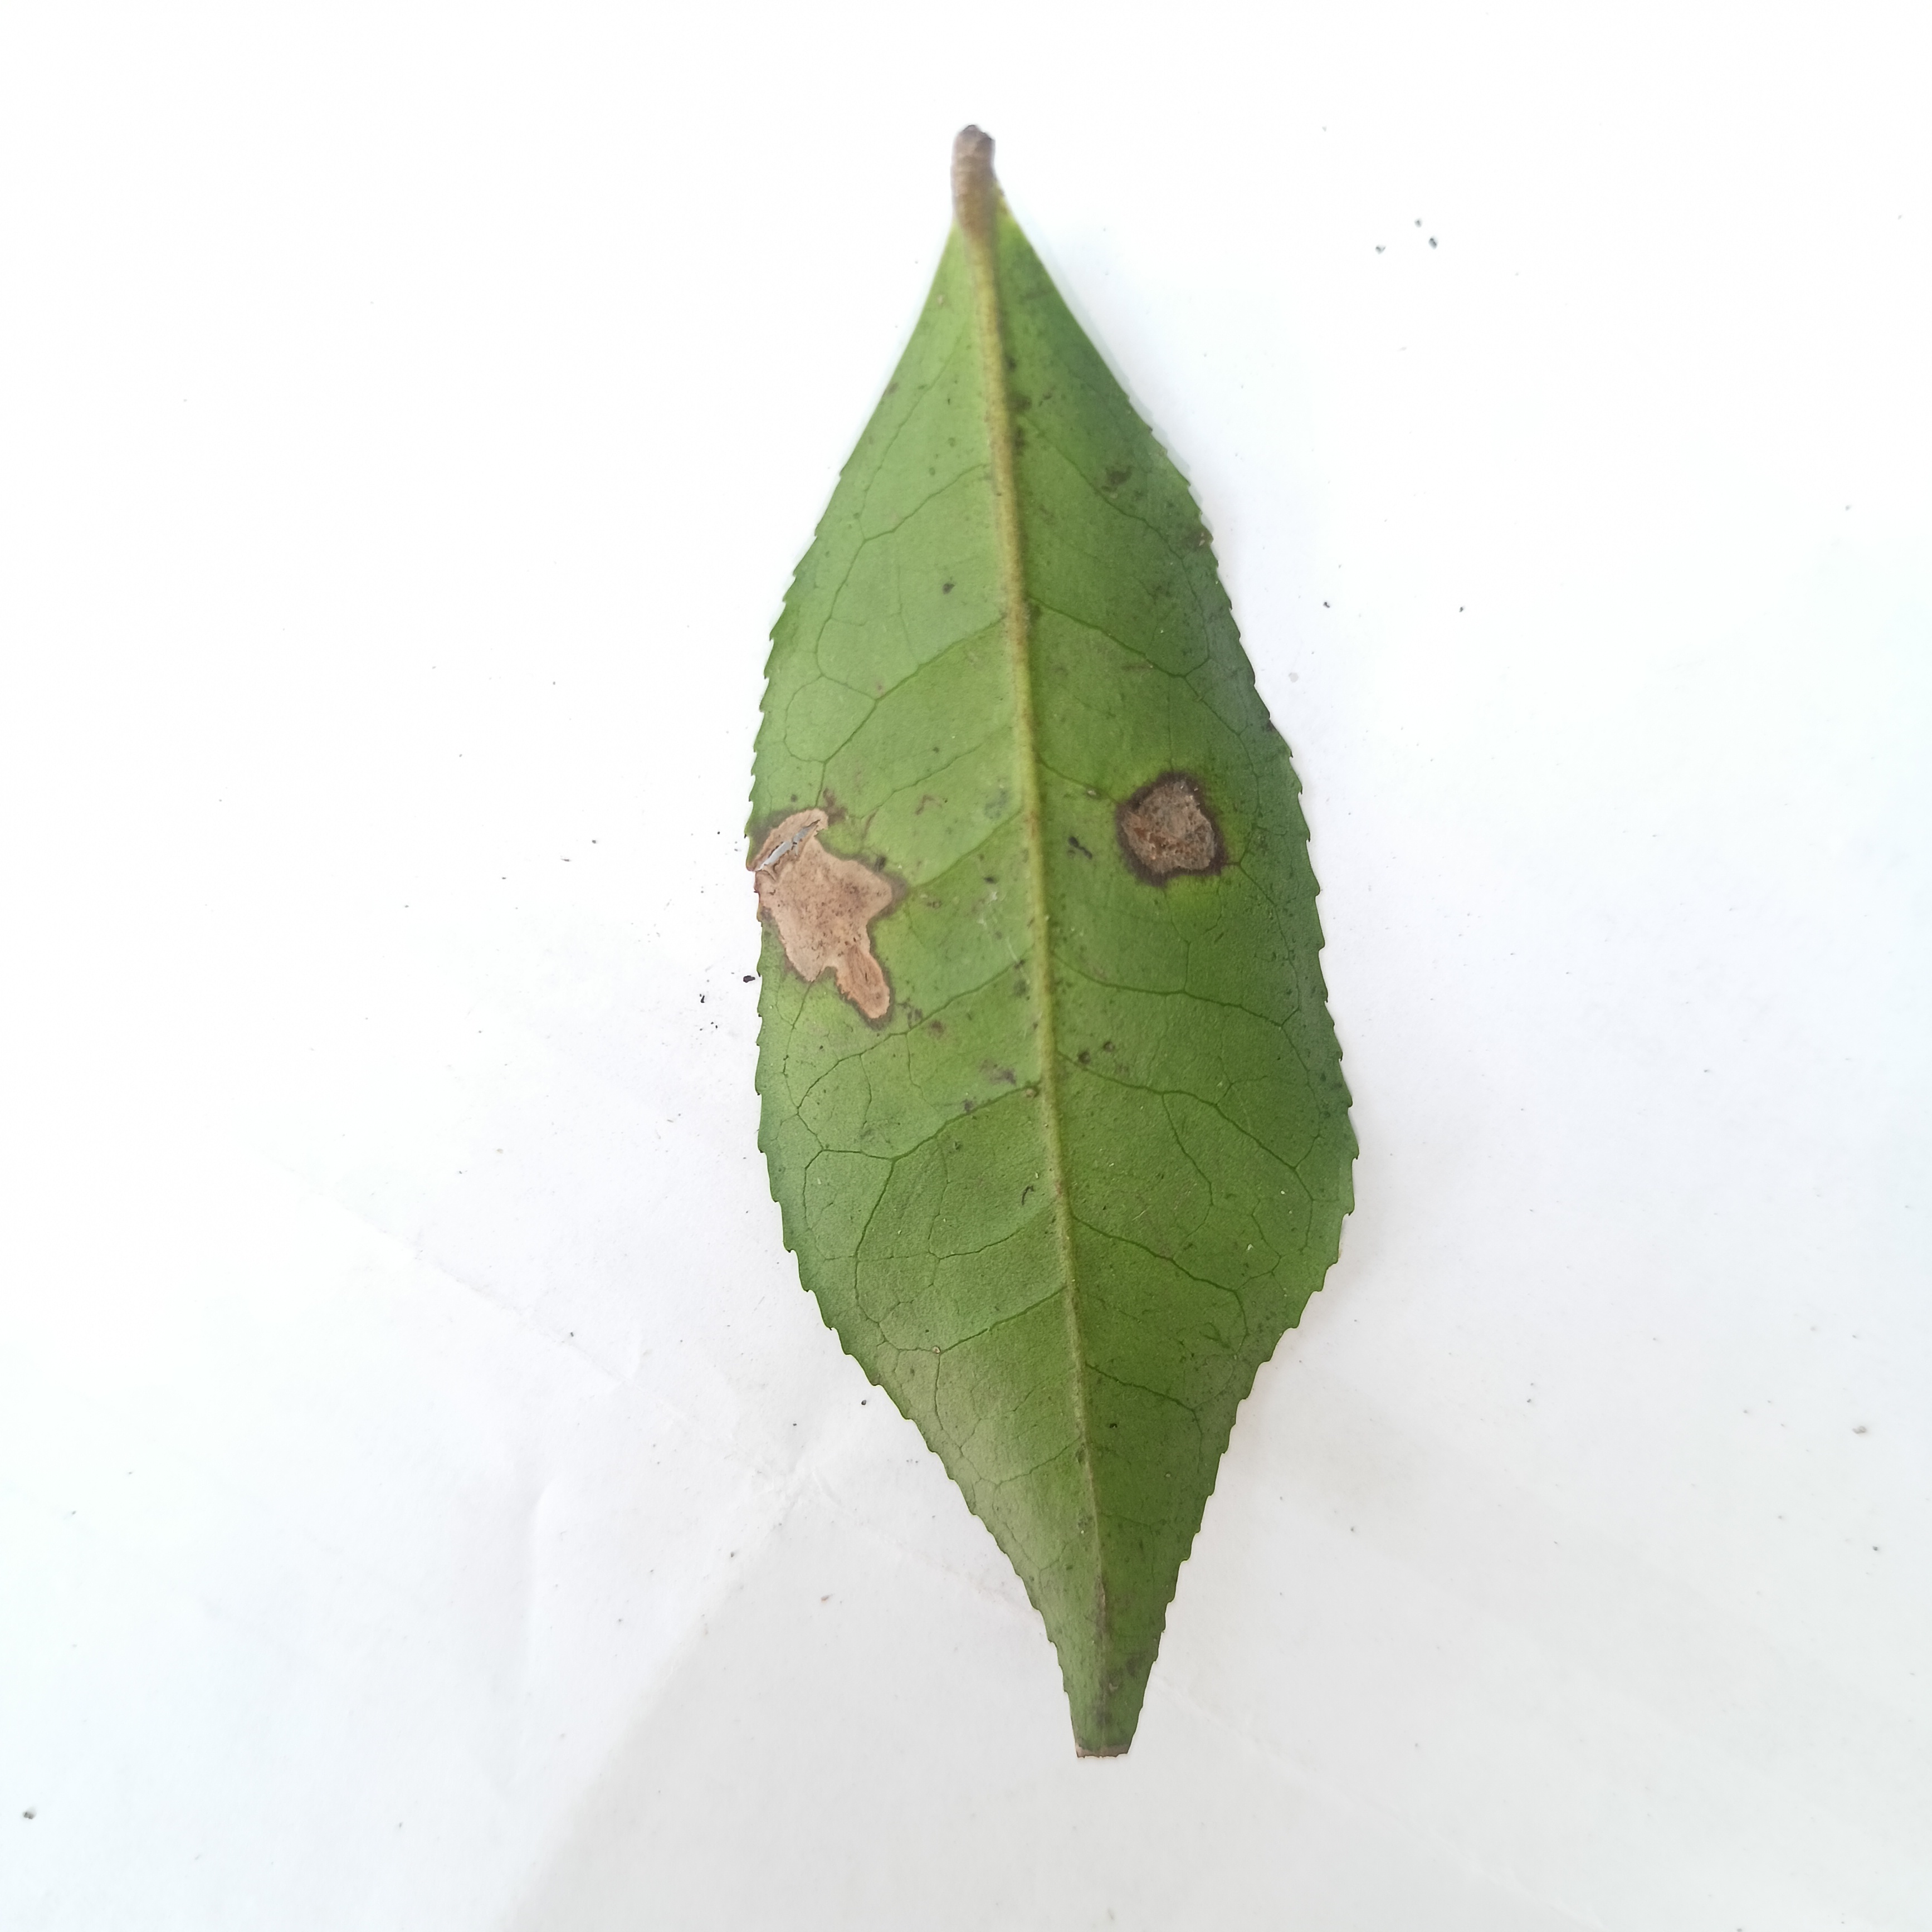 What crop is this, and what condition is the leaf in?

tea, brown blight
